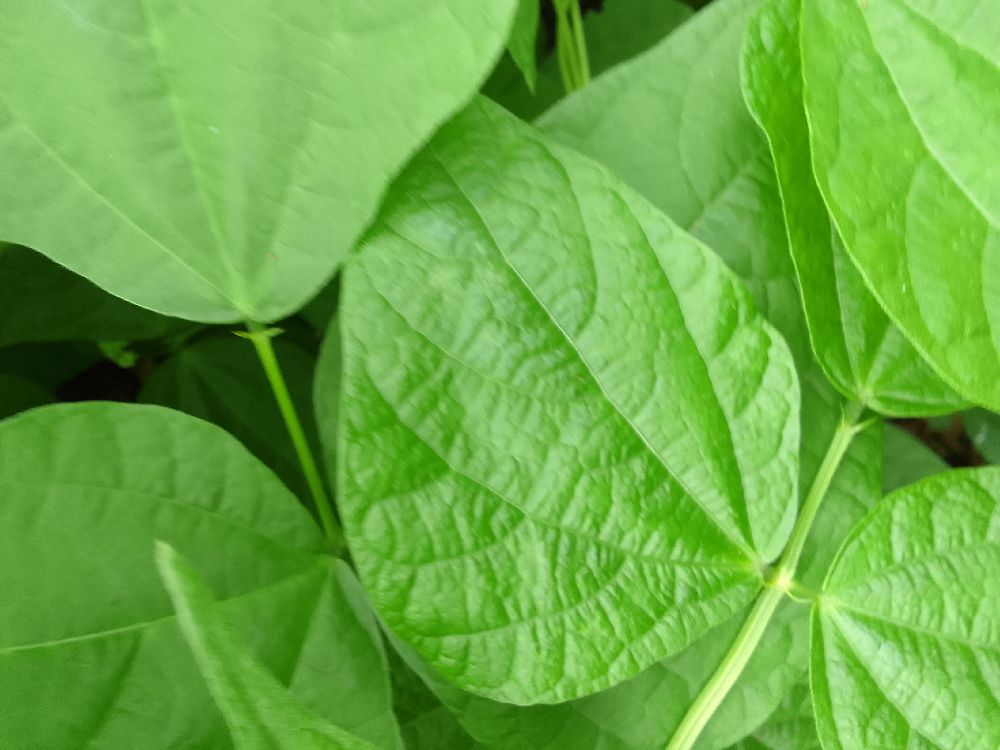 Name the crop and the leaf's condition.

common bean, healthy
